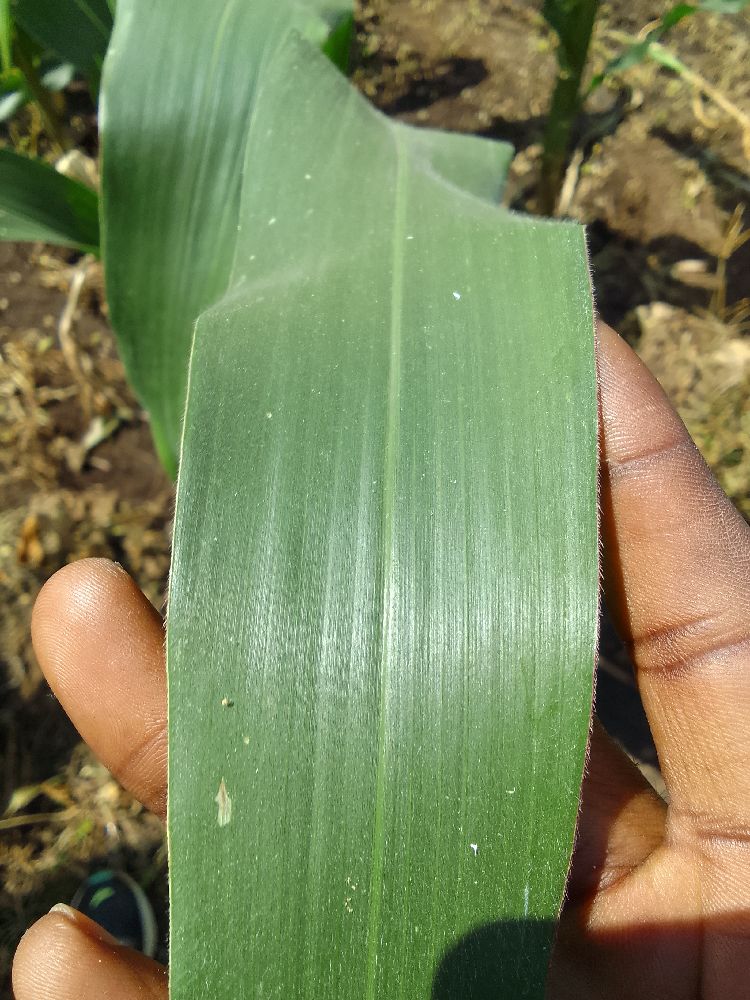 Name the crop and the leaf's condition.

maize, healthy
